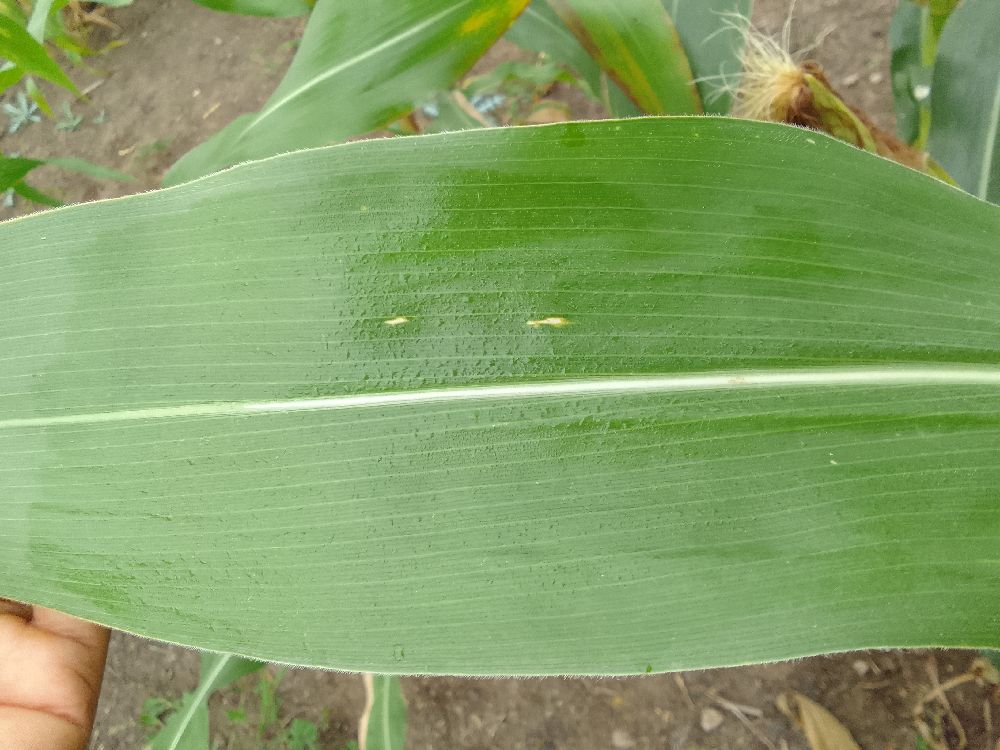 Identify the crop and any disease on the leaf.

maize, healthy
